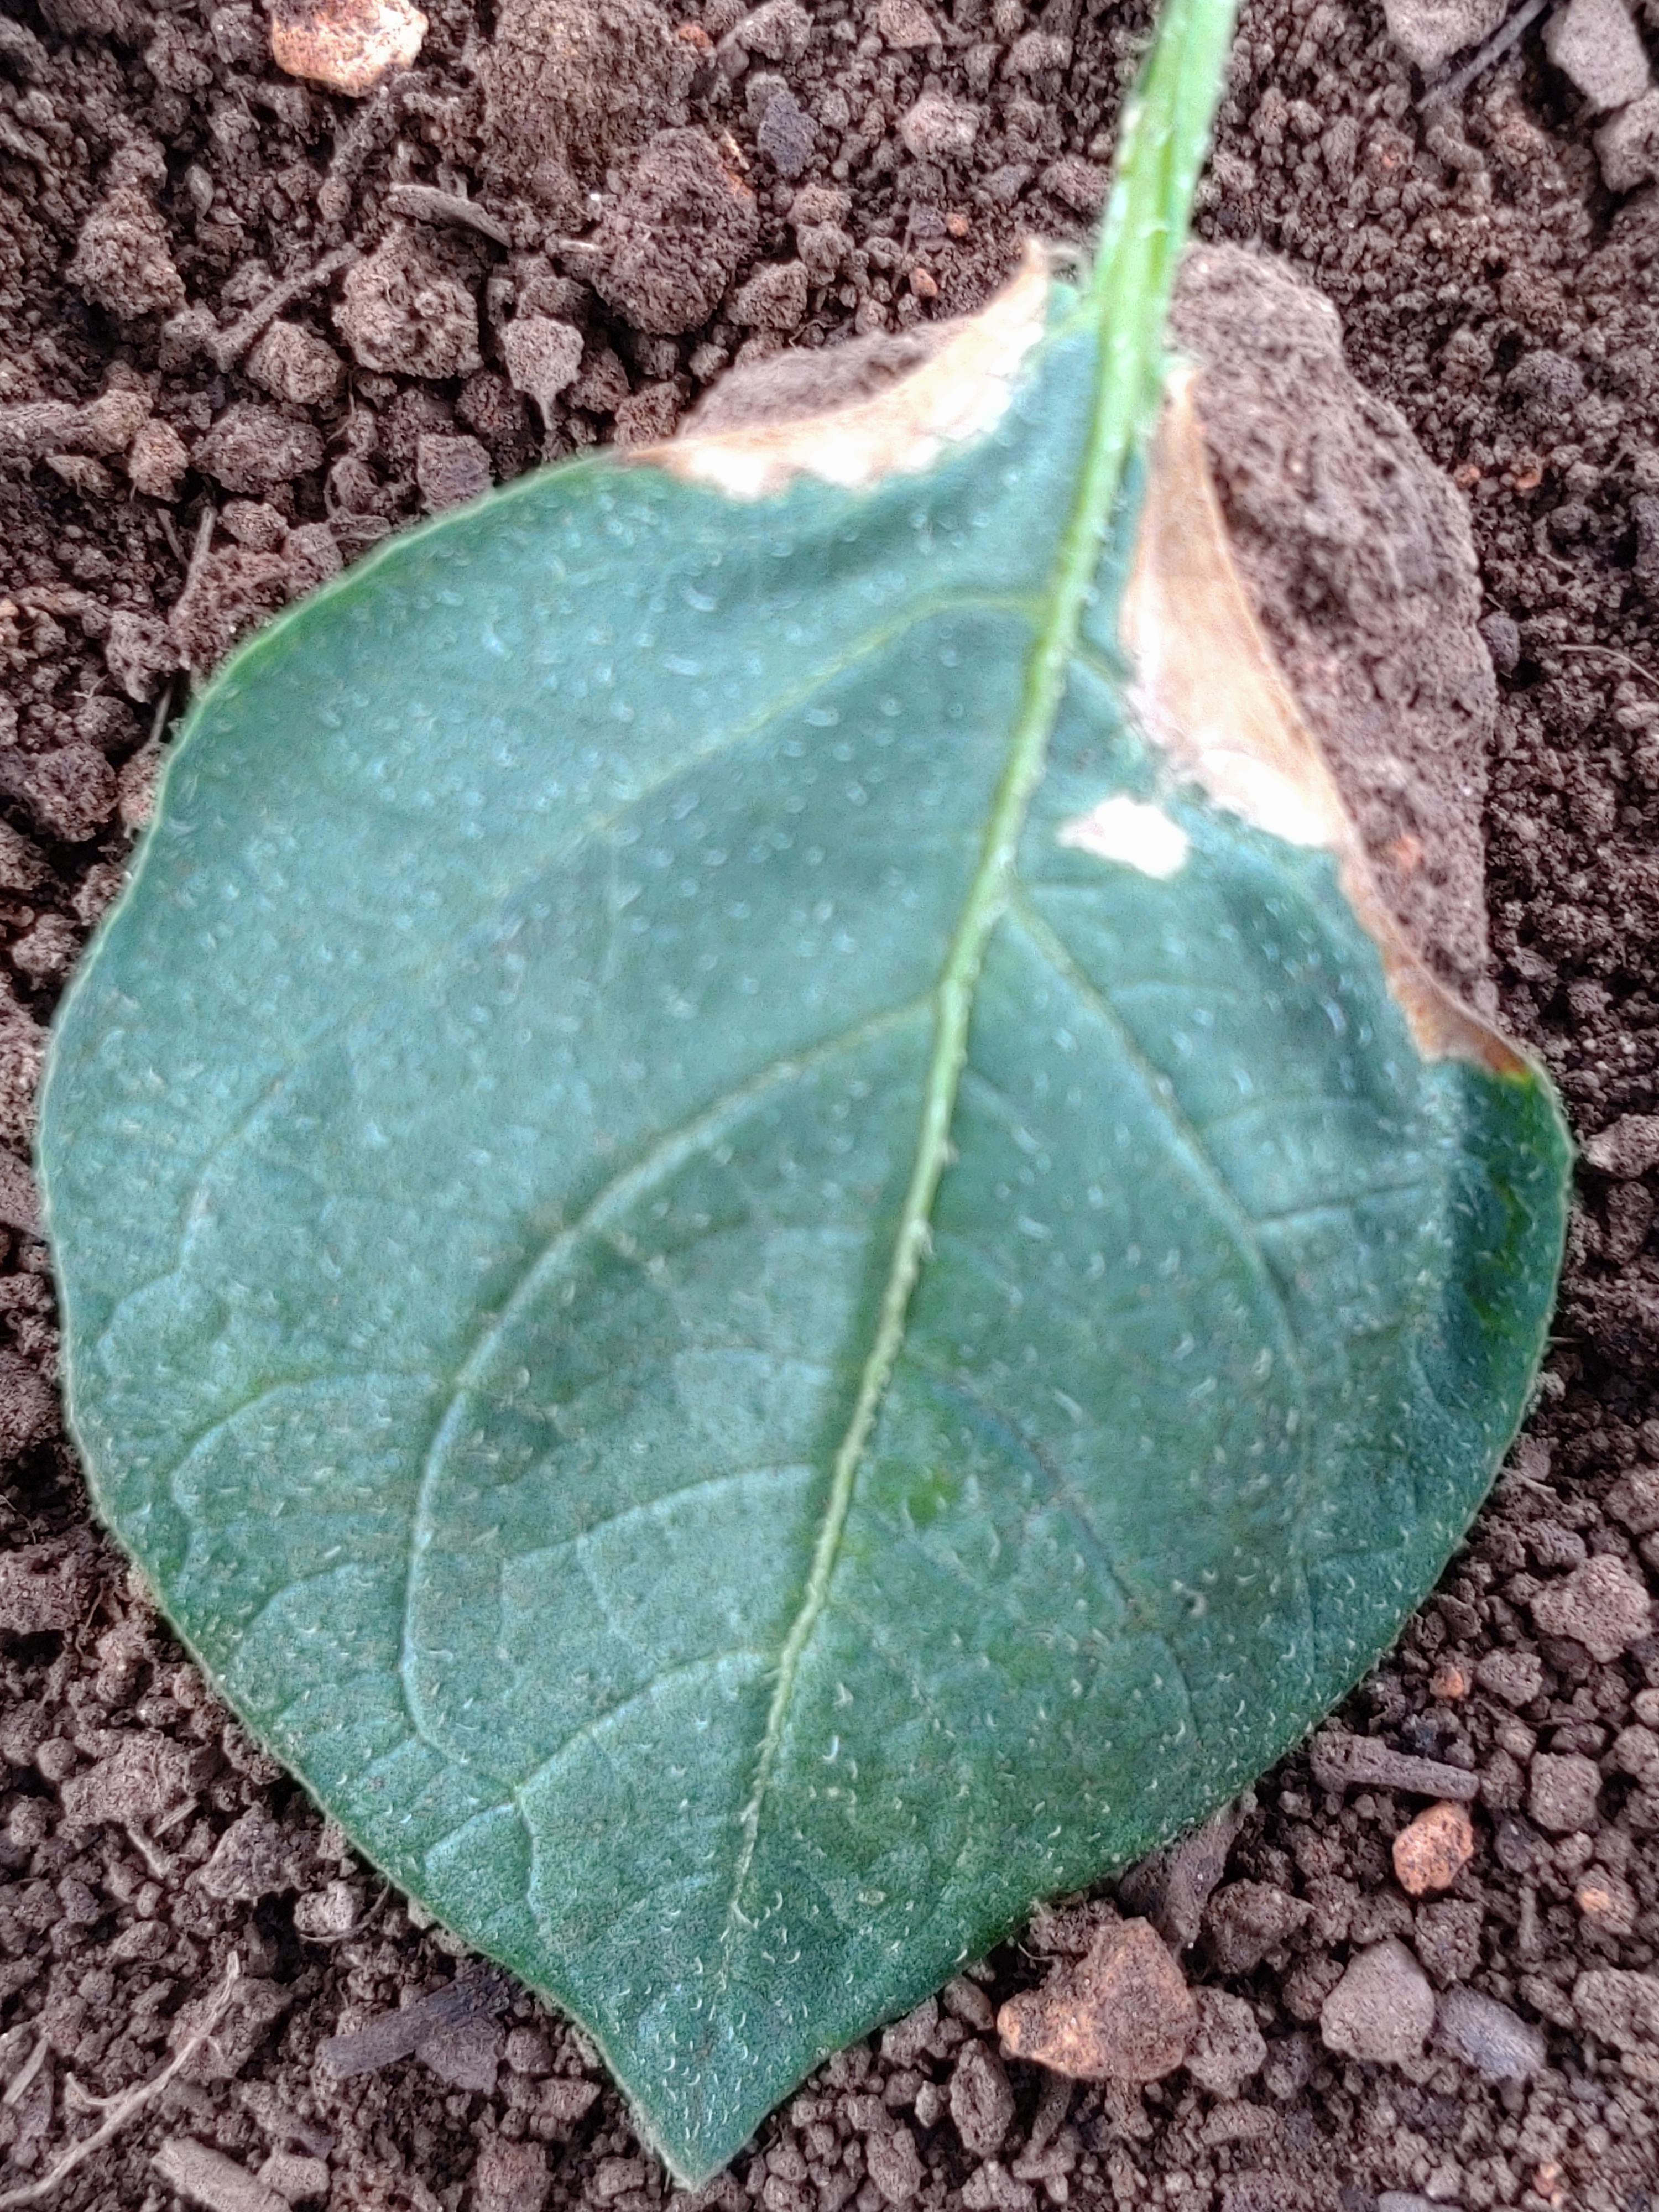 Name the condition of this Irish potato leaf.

early blight
